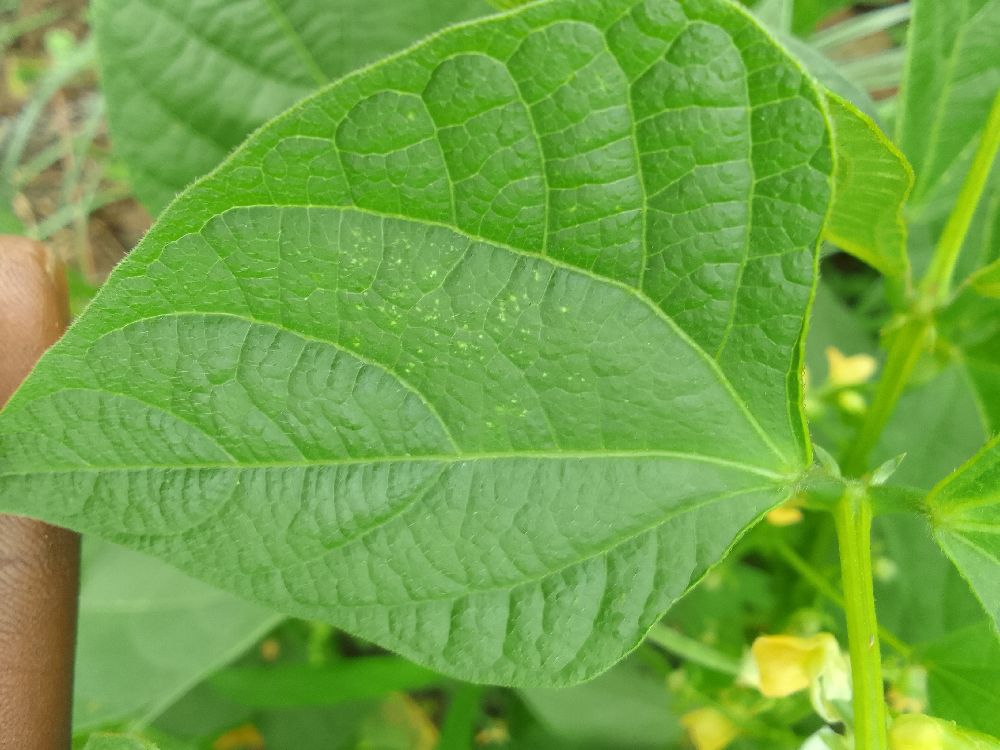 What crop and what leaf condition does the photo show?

common bean, healthy
